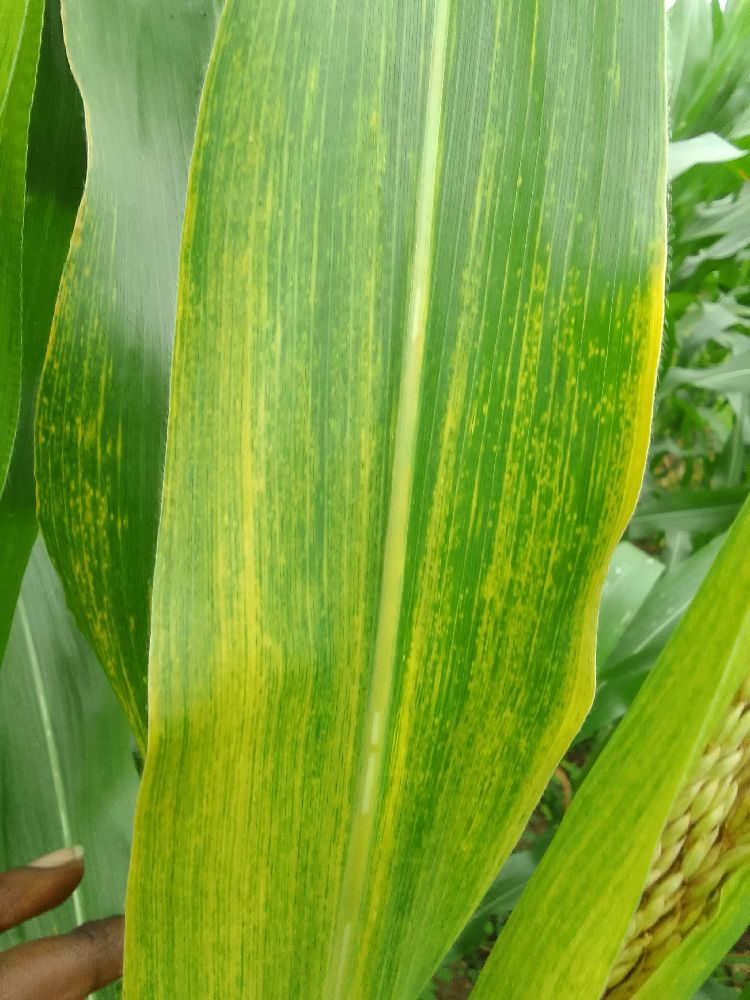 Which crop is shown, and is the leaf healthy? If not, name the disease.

maize, maize lethal necrosis
